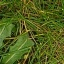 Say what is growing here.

structured weed
